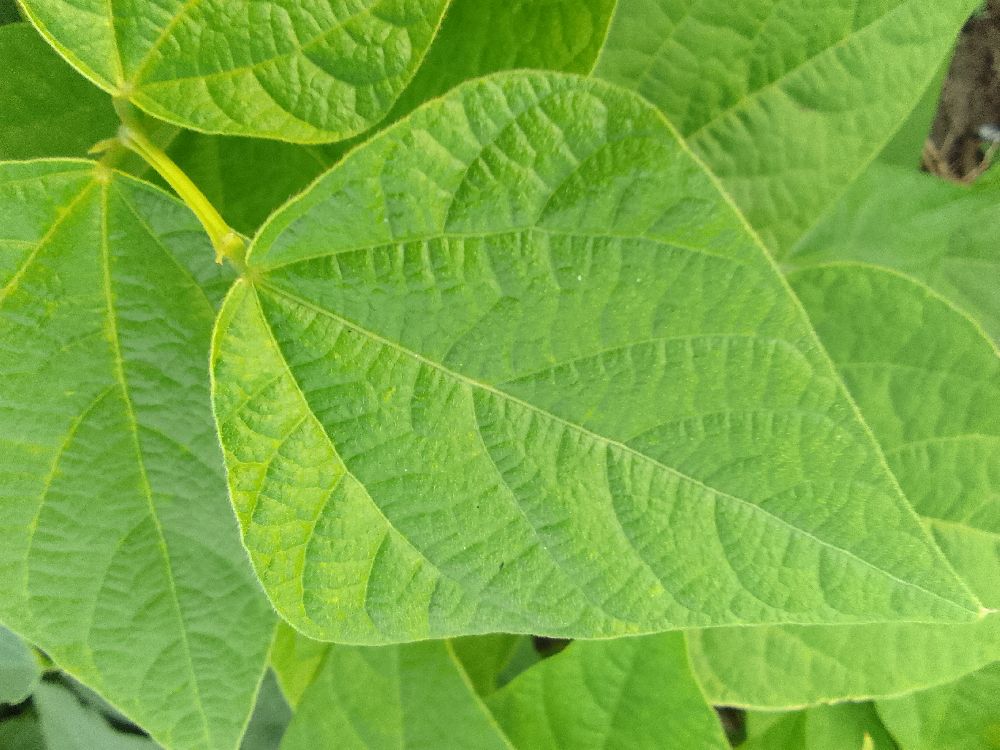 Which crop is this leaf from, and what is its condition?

common bean, healthy
